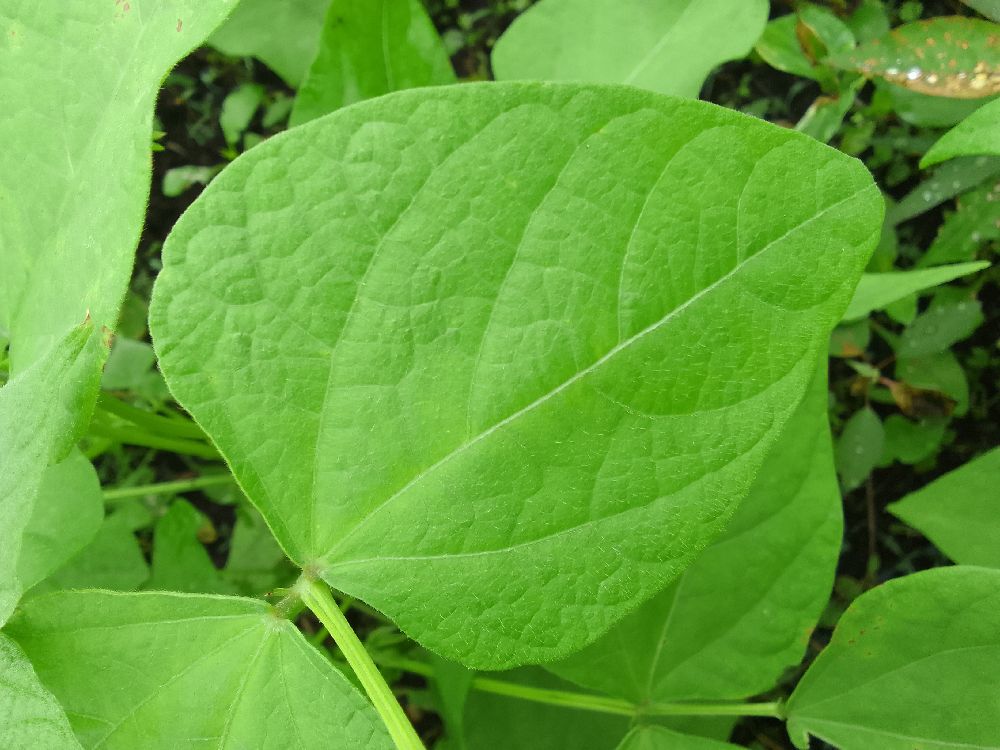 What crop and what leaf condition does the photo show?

common bean, healthy
